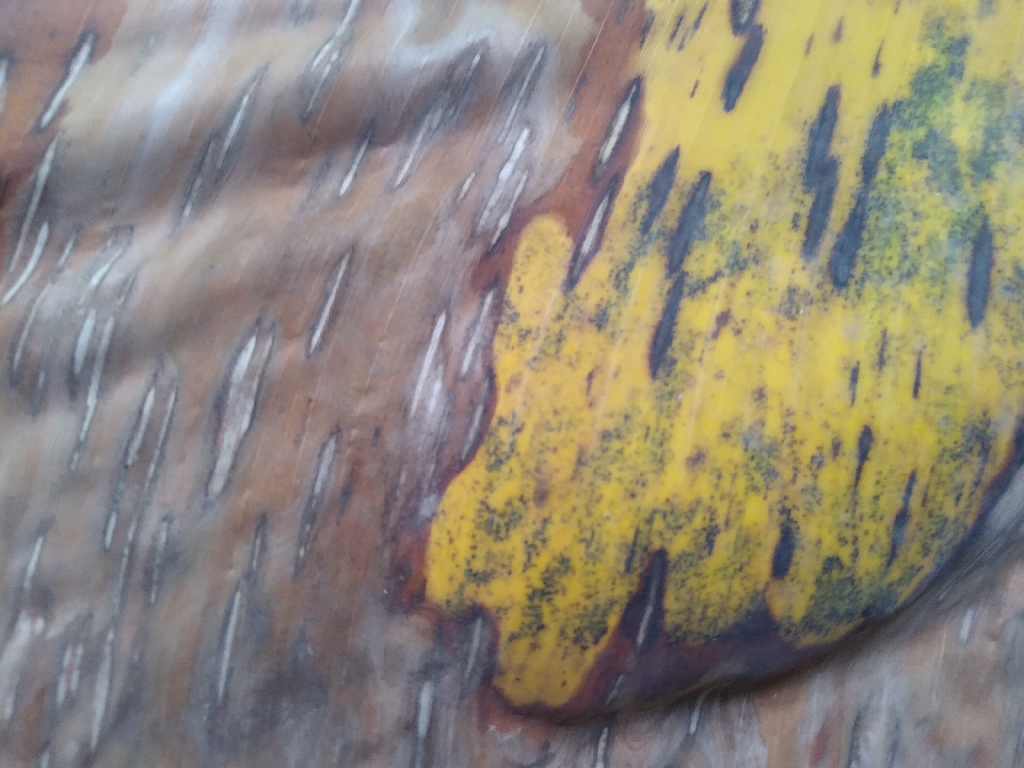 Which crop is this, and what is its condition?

banana, black sigatoka
